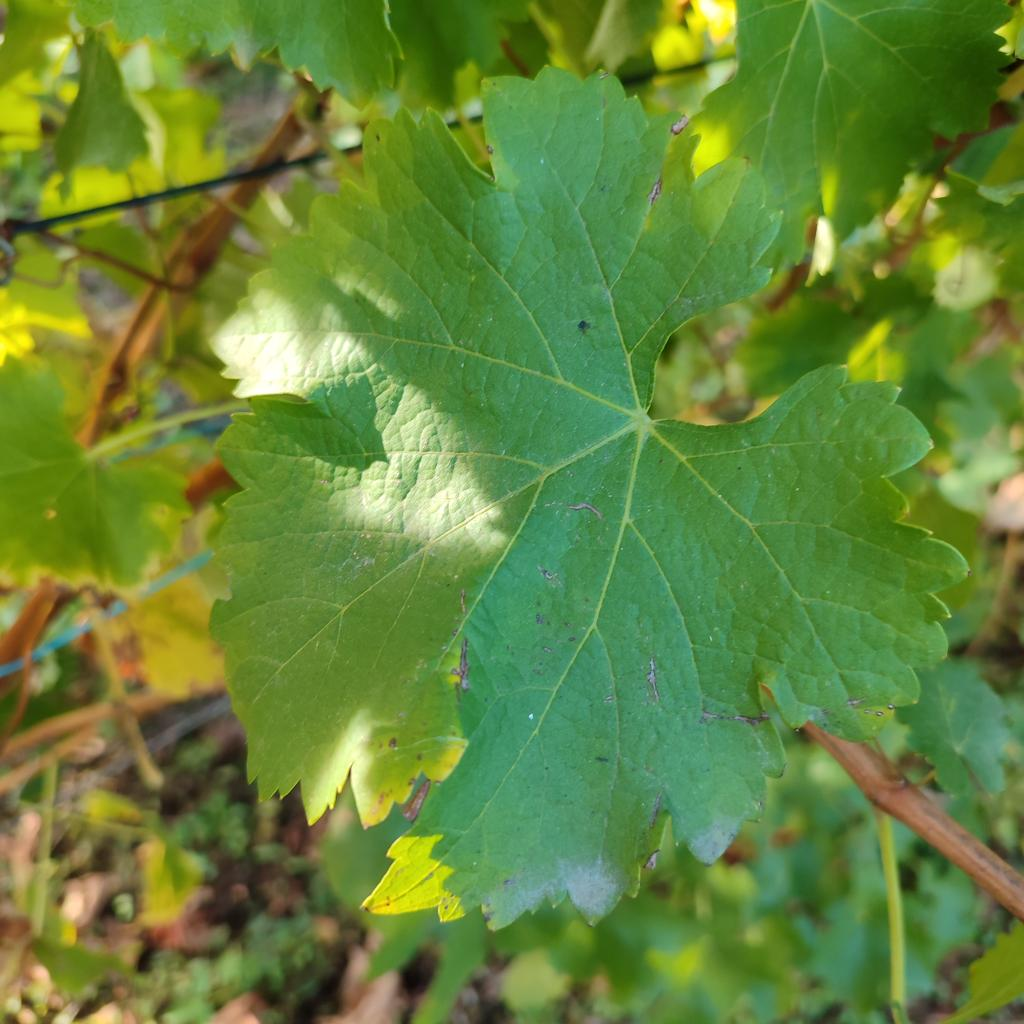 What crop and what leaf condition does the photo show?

grapevine, powdery mildew
